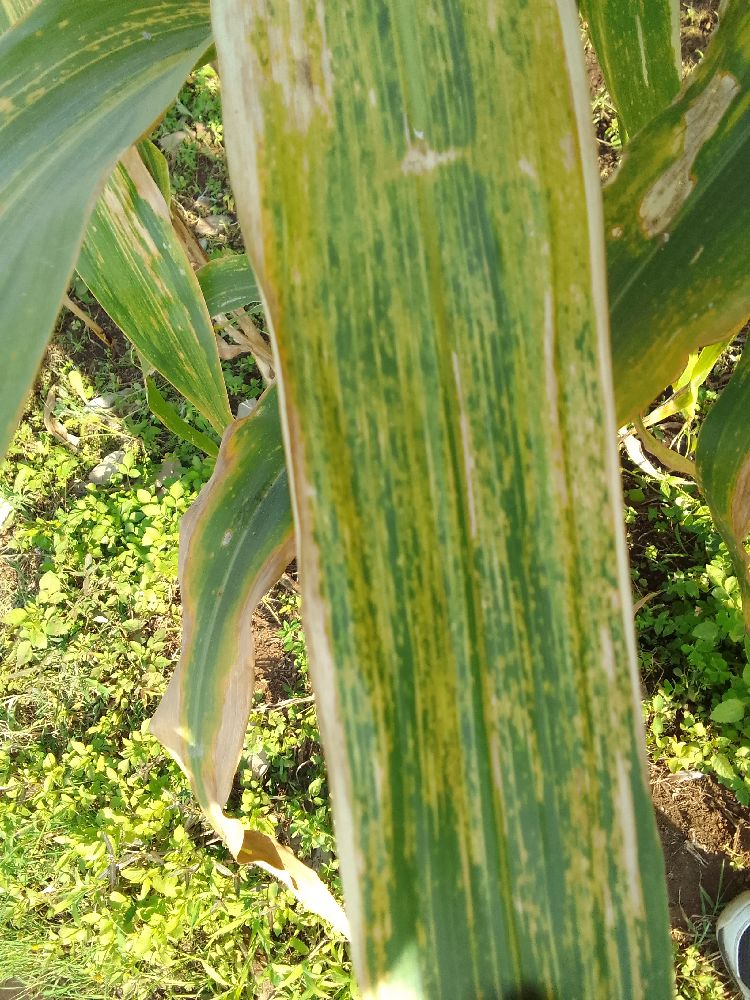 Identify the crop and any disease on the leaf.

maize, maize lethal necrosis
